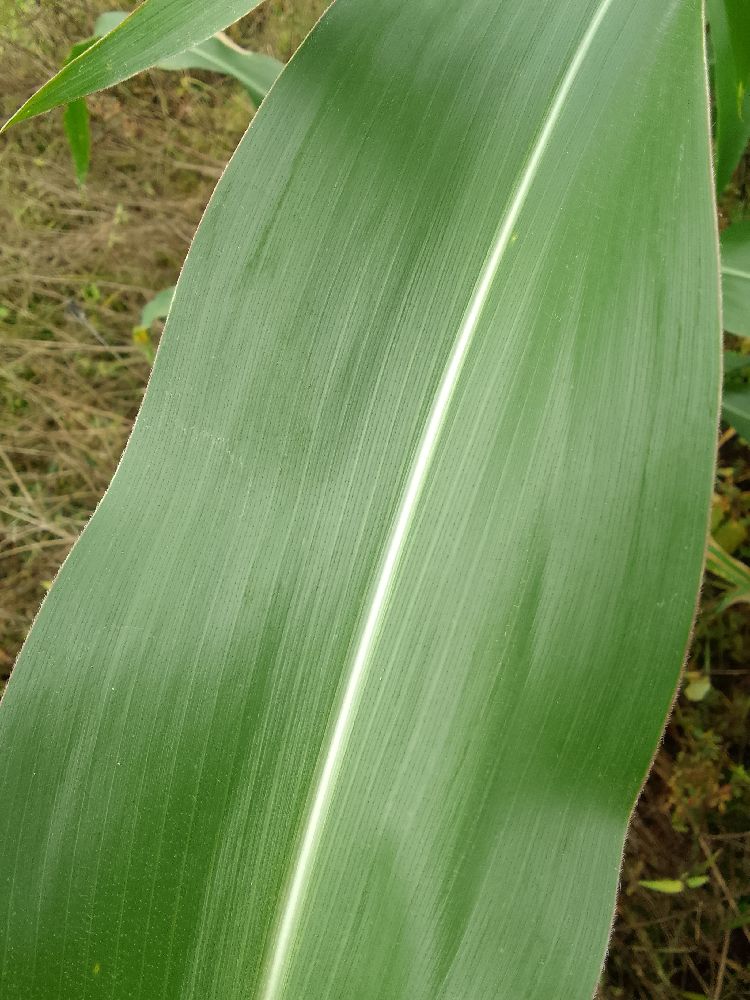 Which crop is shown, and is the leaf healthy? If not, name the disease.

maize, healthy
